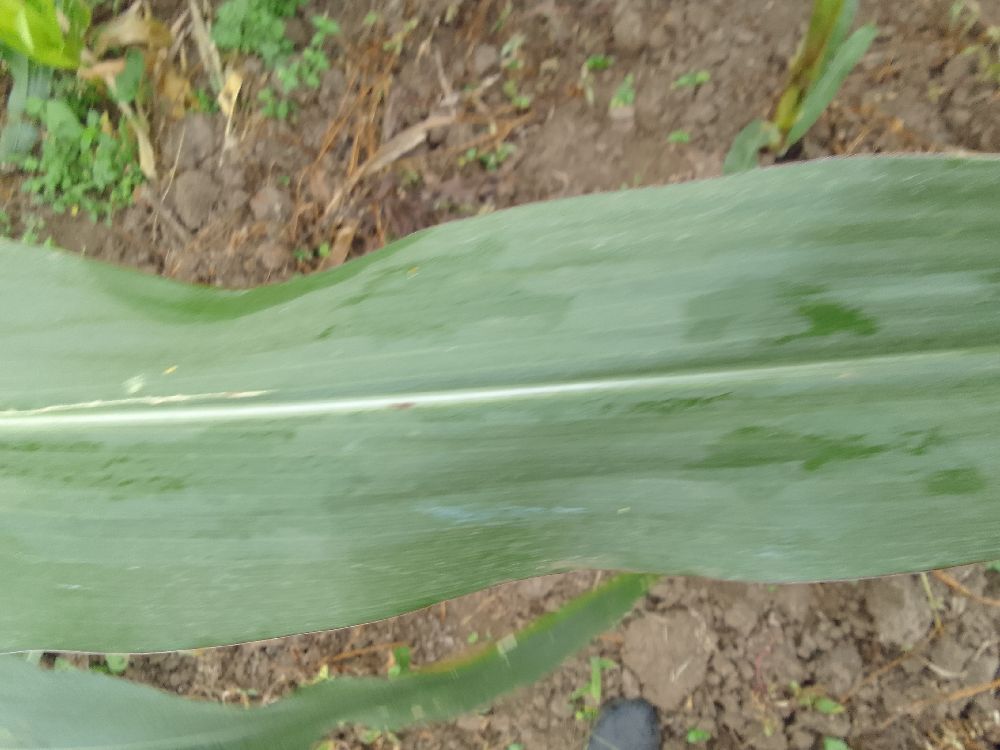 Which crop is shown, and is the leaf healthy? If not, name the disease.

maize, healthy
